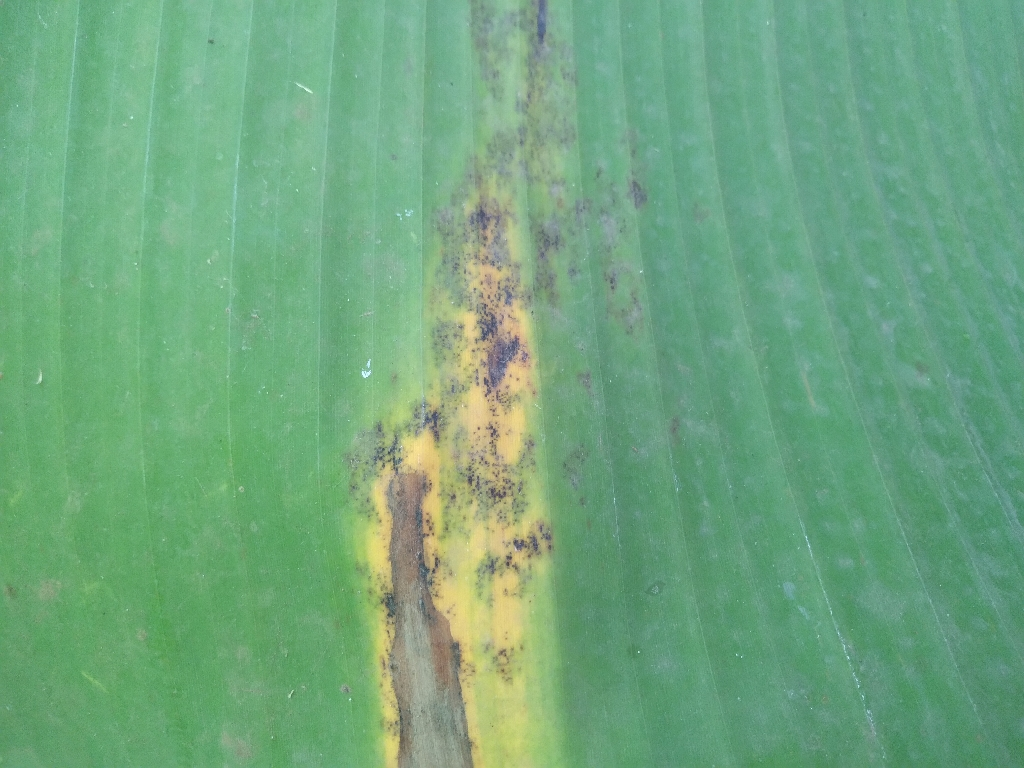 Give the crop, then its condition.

banana, black sigatoka
